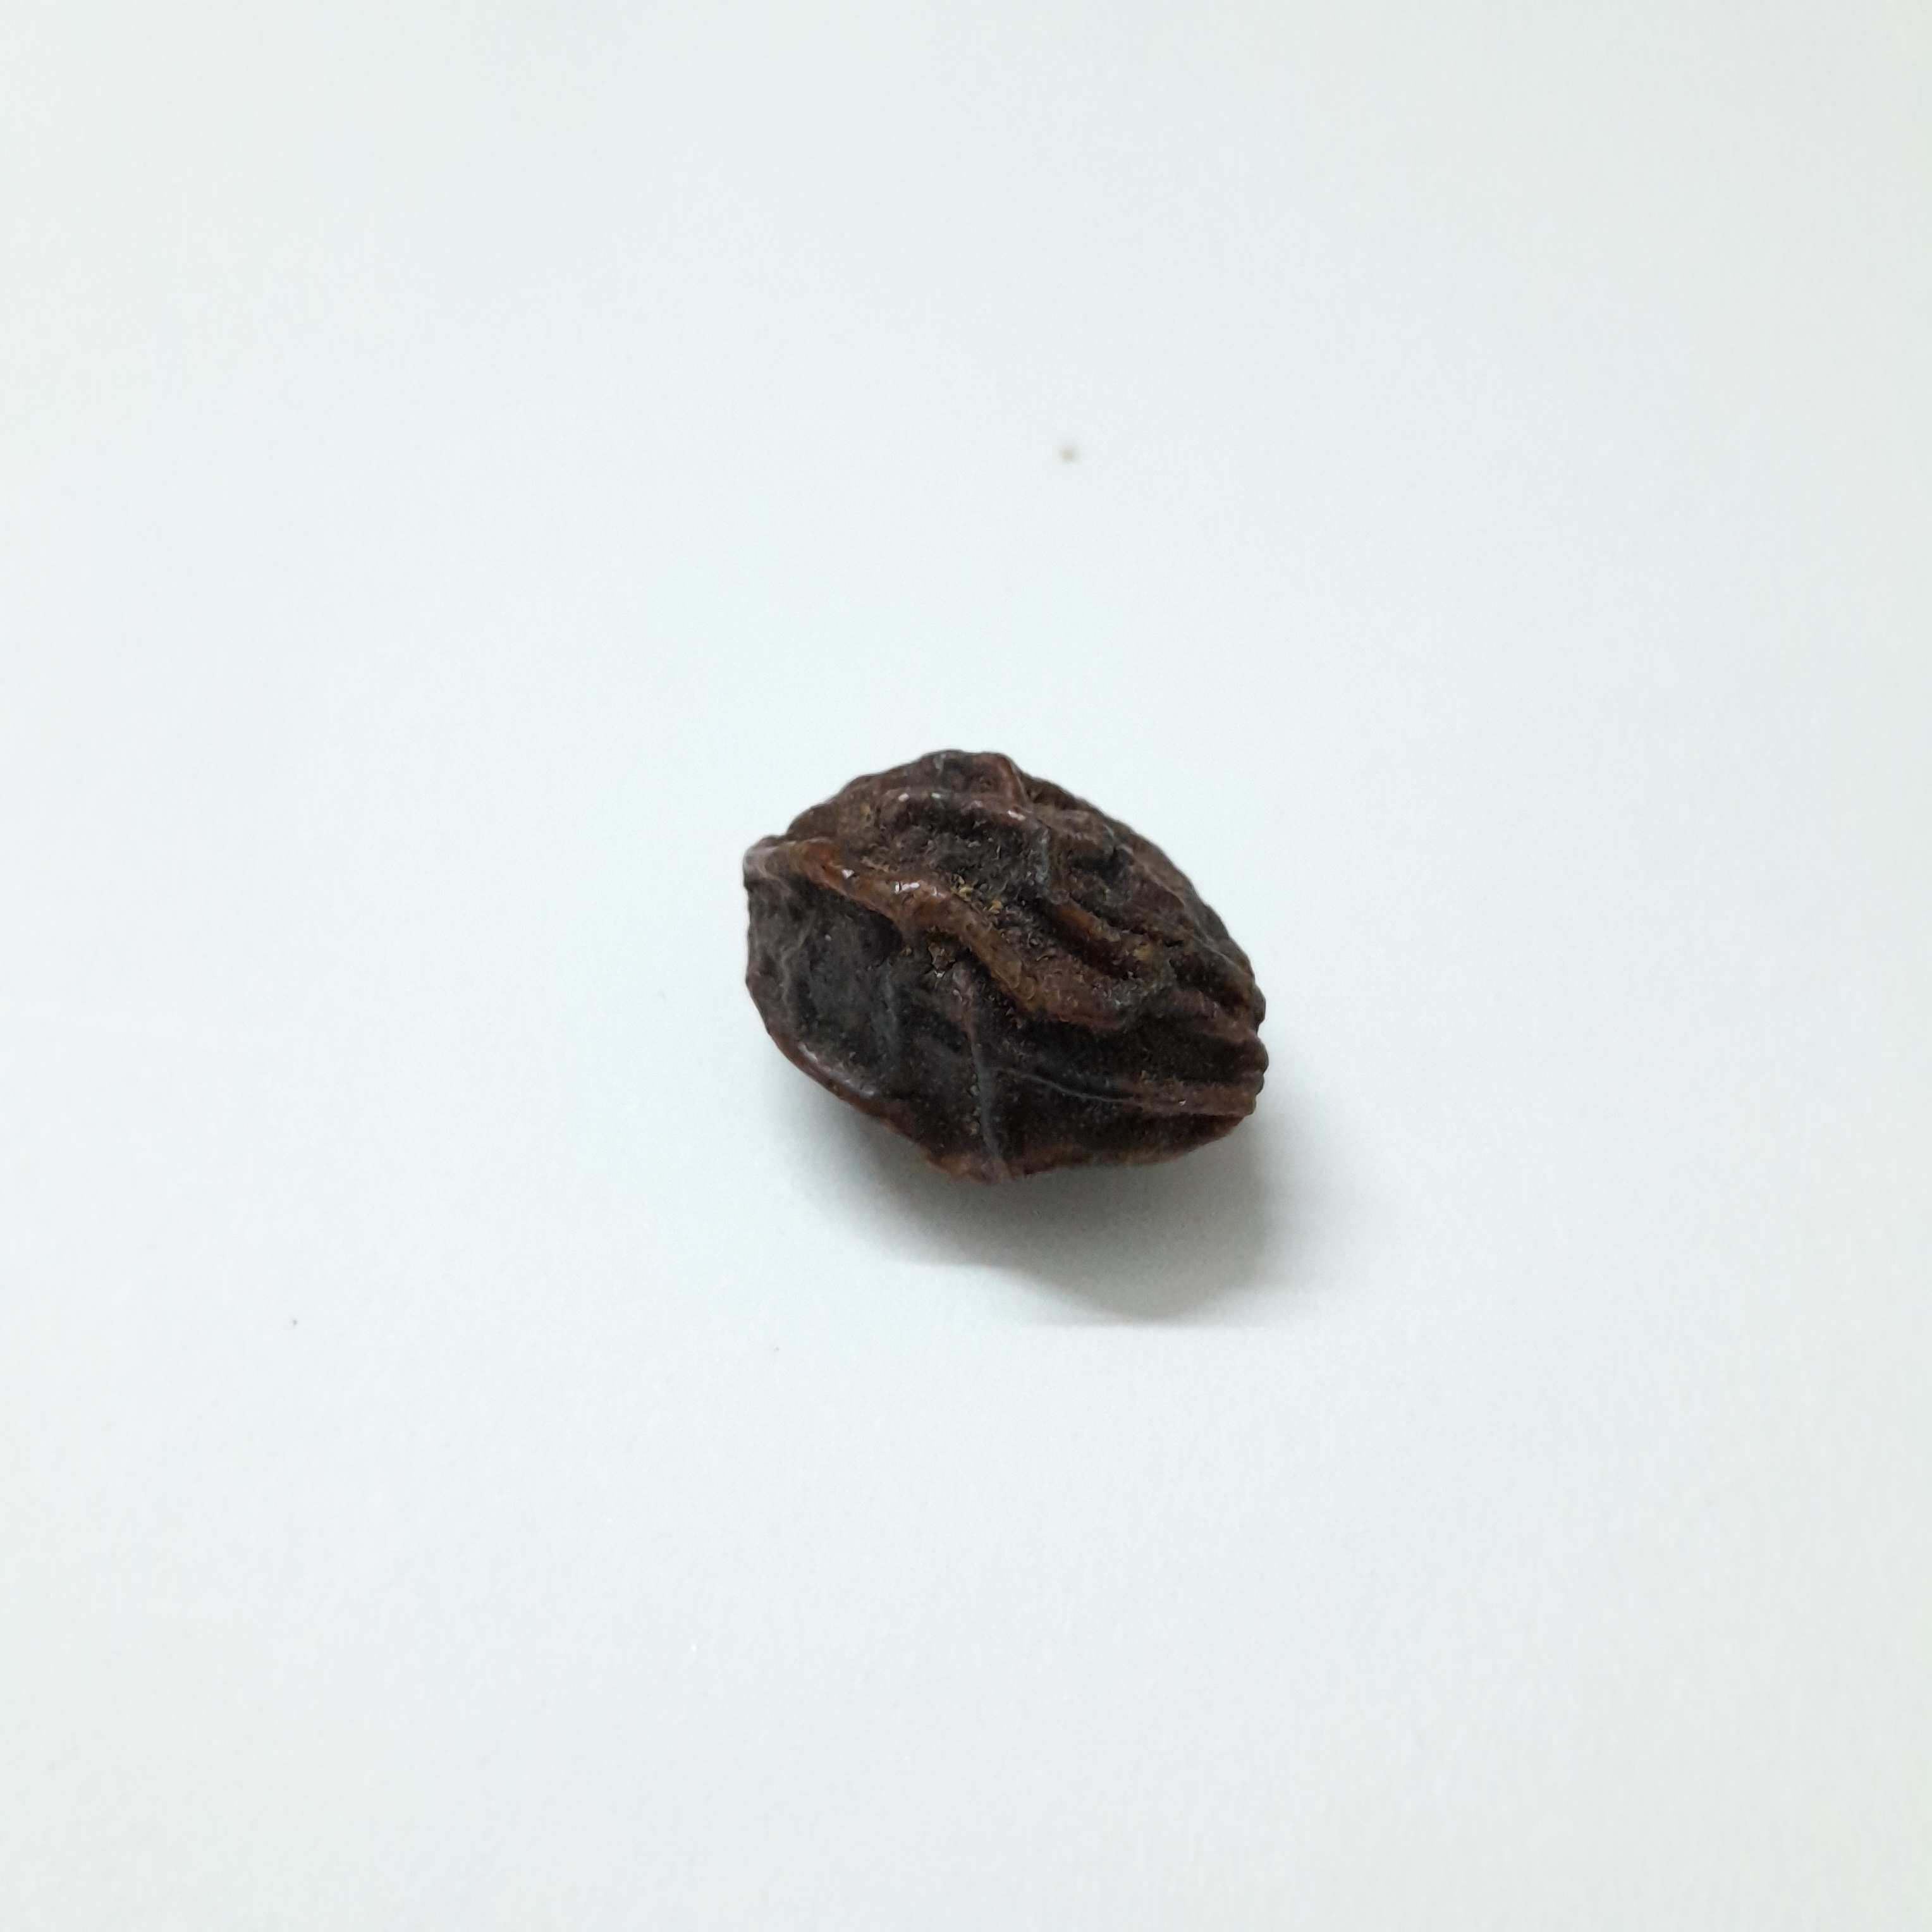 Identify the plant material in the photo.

kadukharik
